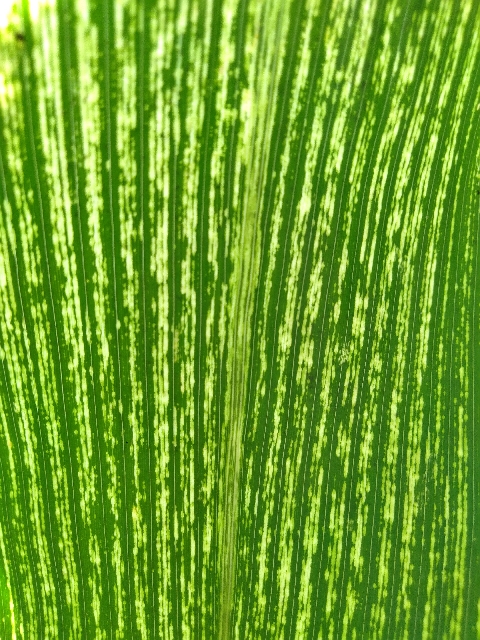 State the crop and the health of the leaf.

maize, maize streak virus
